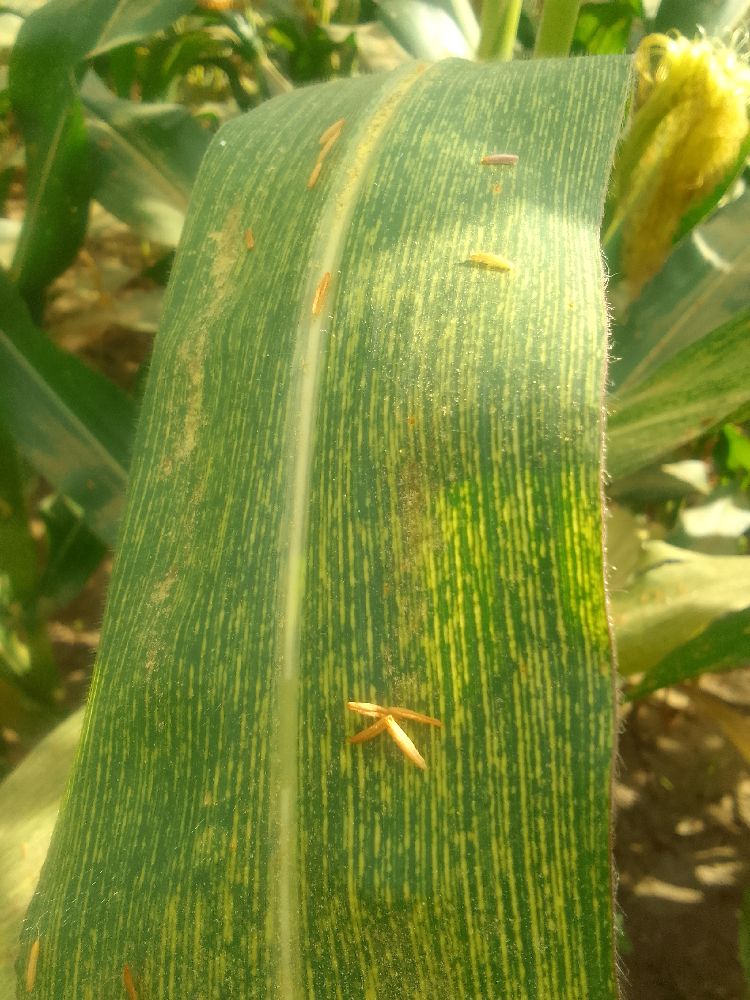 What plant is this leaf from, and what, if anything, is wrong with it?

maize, maize streak virus
